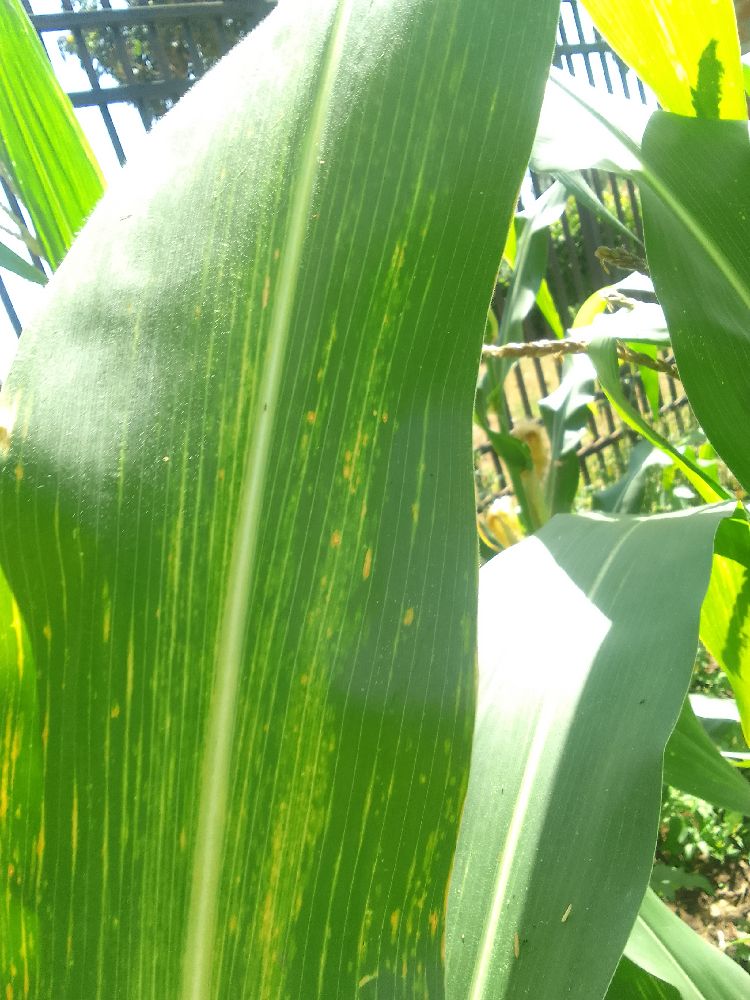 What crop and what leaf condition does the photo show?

maize, maize lethal necrosis
